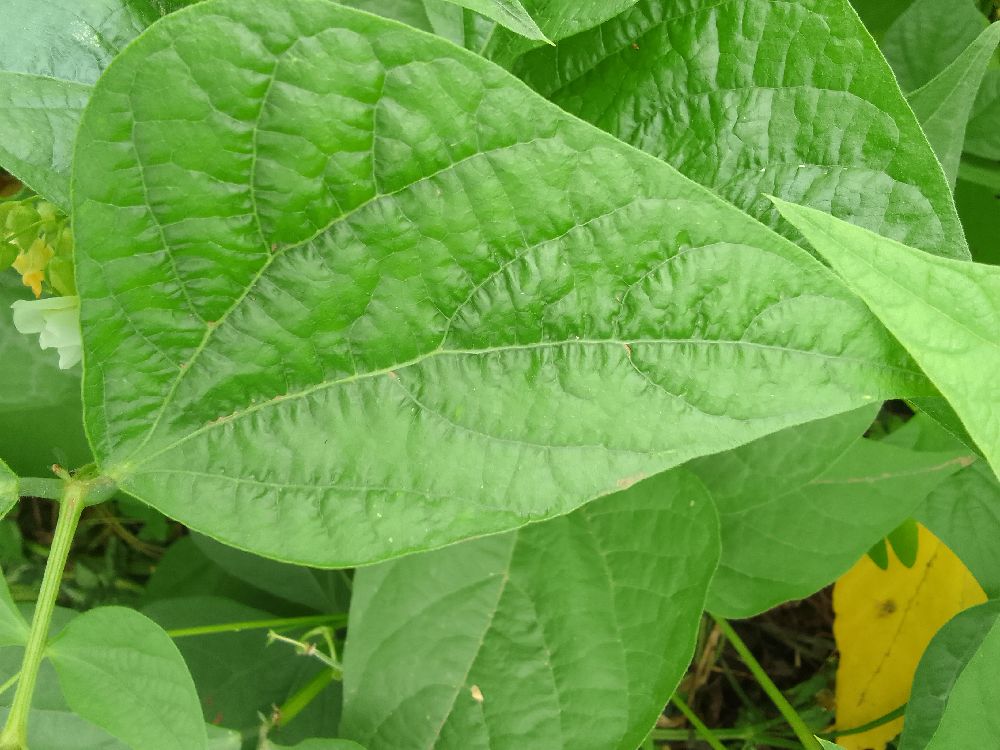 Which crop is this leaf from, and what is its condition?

common bean, healthy
